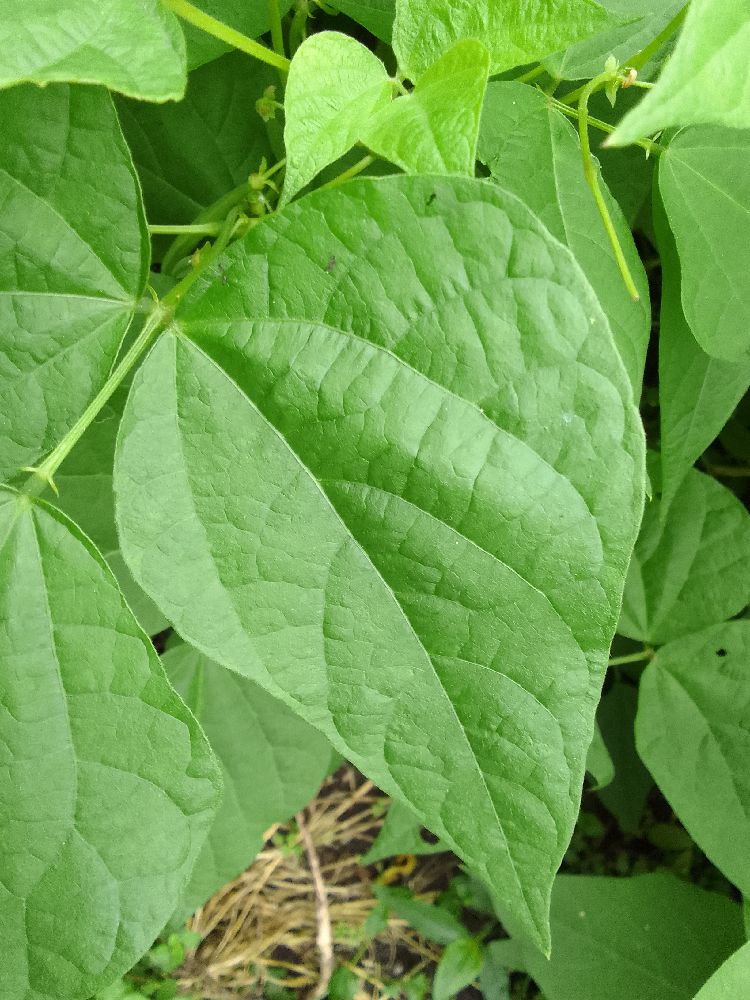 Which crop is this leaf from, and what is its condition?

common bean, healthy
